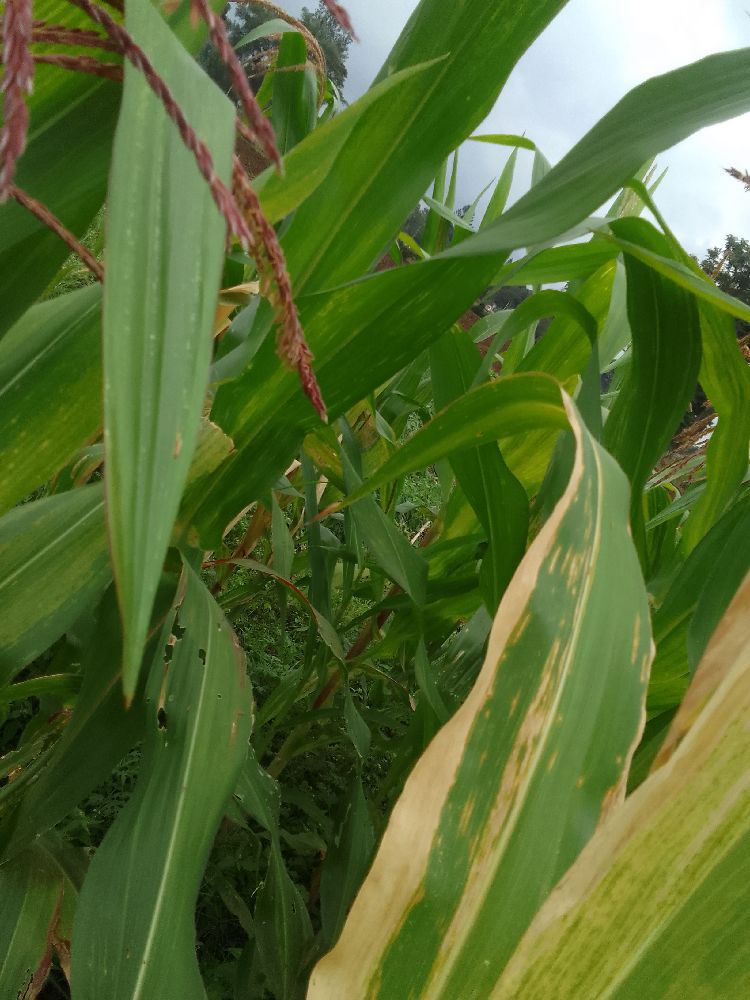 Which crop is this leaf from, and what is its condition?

maize, maize lethal necrosis
